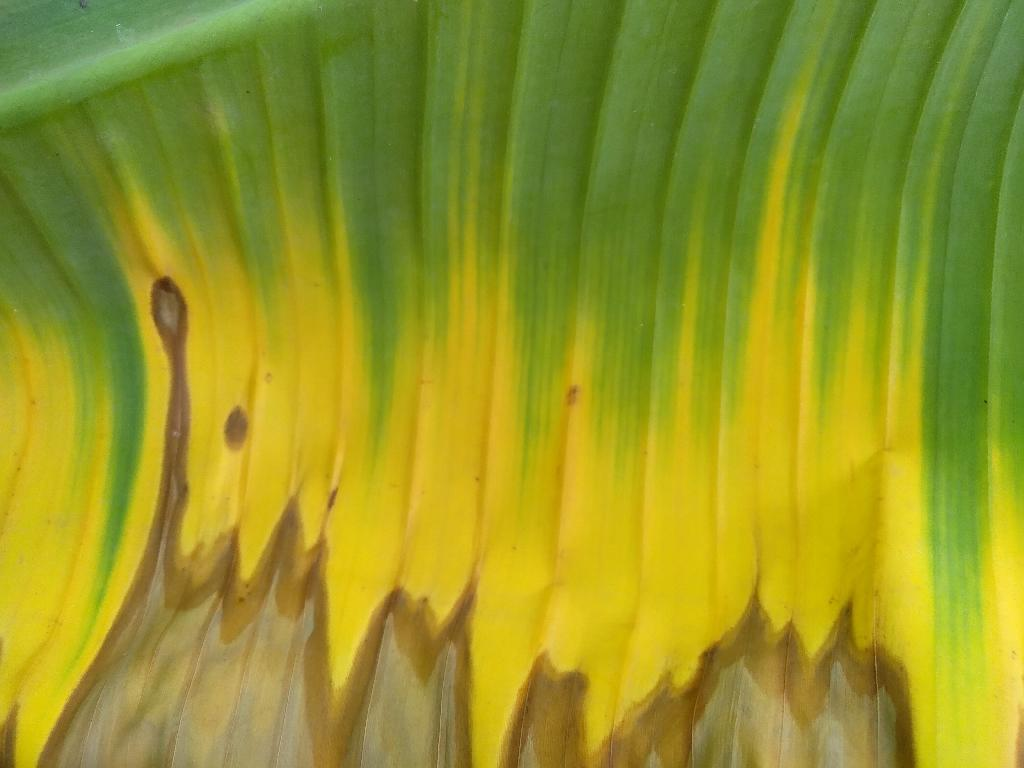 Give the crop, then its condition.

banana, fusarium wilt race 1
